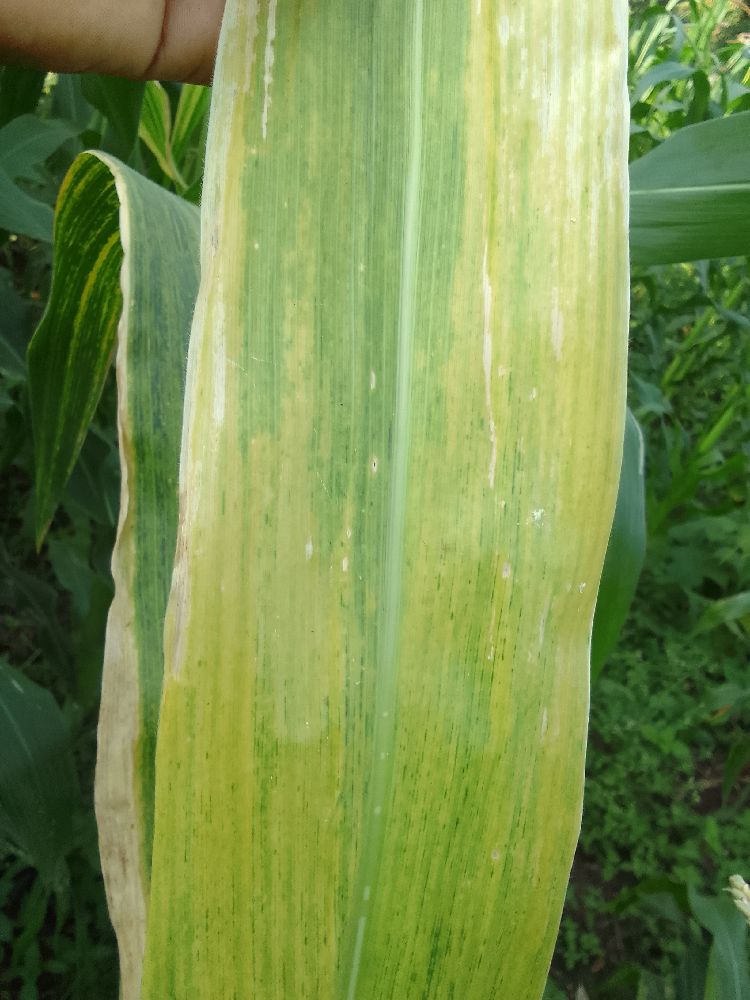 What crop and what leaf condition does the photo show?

maize, maize lethal necrosis
